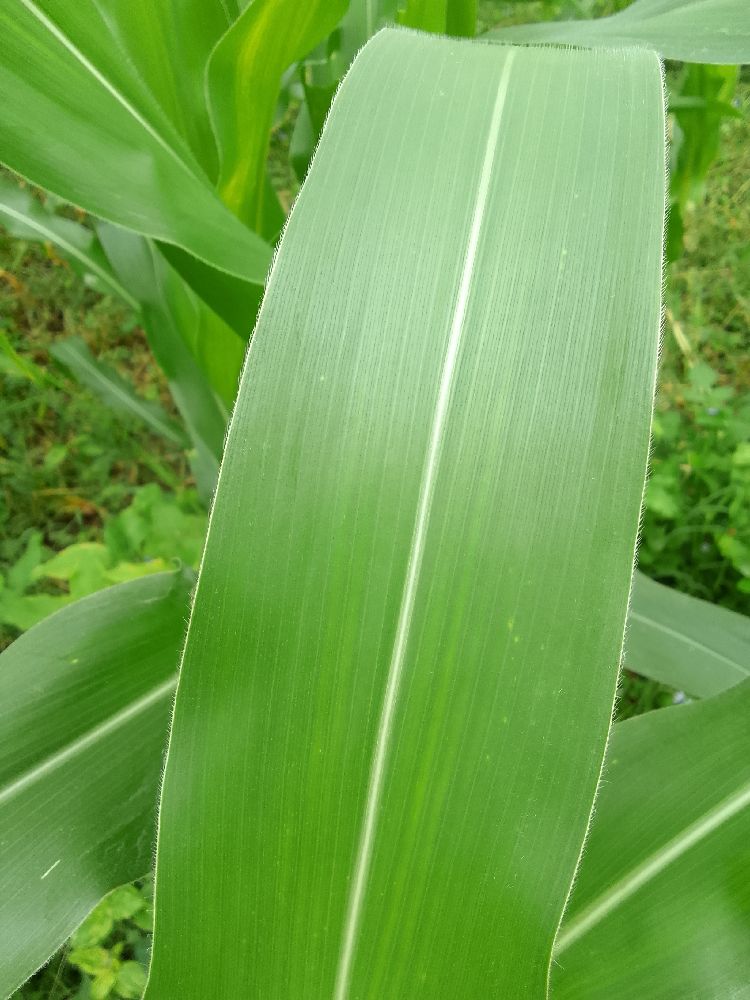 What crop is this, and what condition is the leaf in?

maize, healthy
